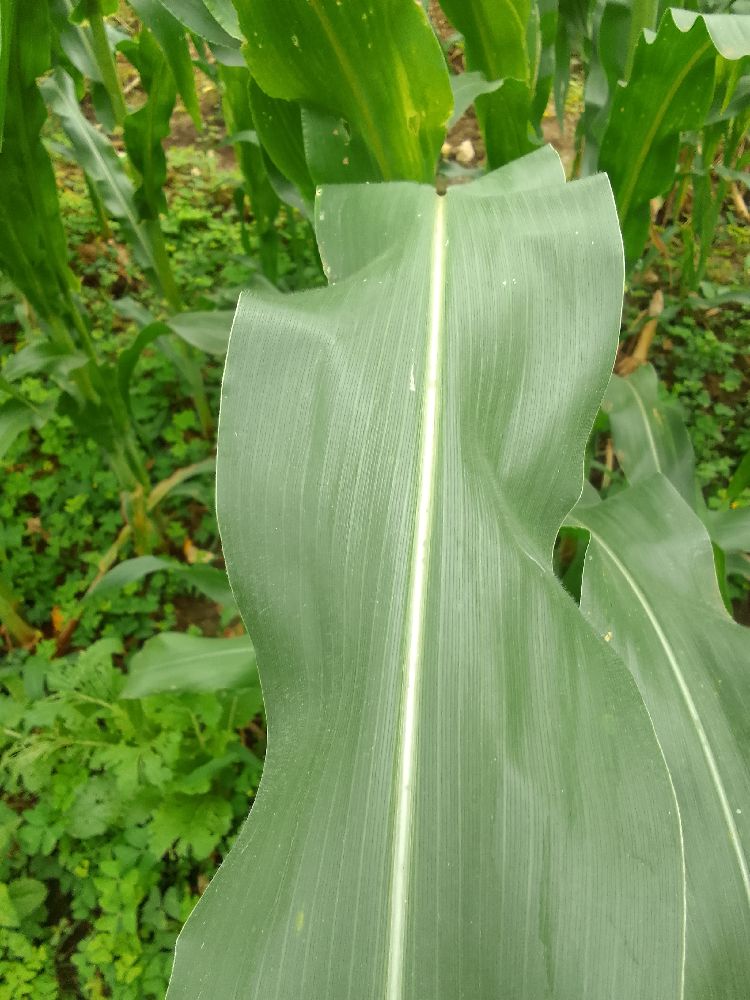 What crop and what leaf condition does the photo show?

maize, healthy
